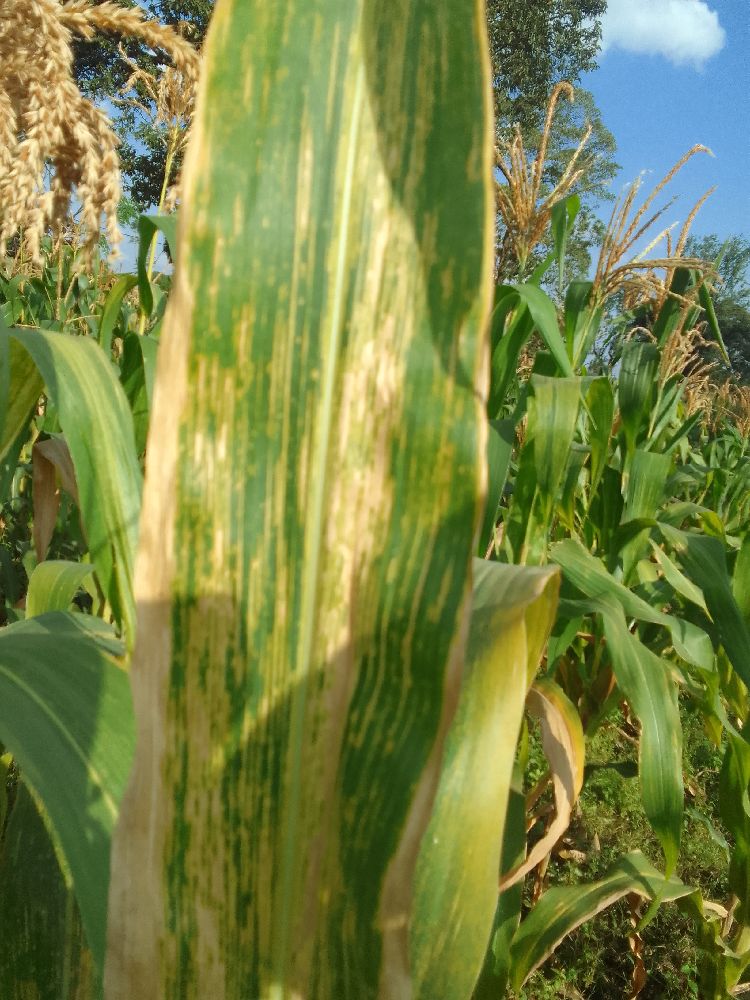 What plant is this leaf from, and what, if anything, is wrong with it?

maize, maize lethal necrosis
